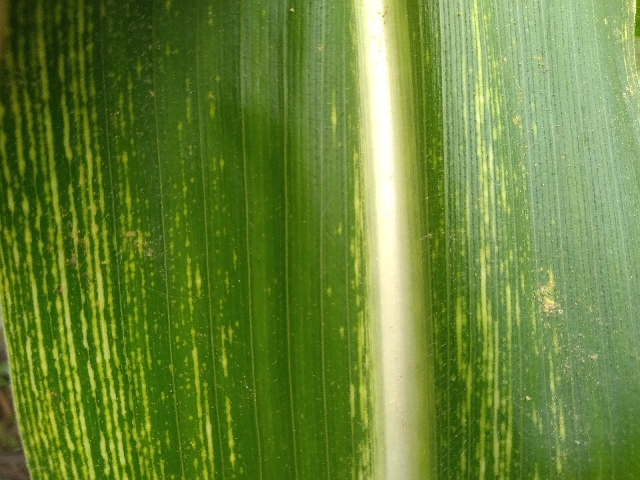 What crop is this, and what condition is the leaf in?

maize, maize streak virus
